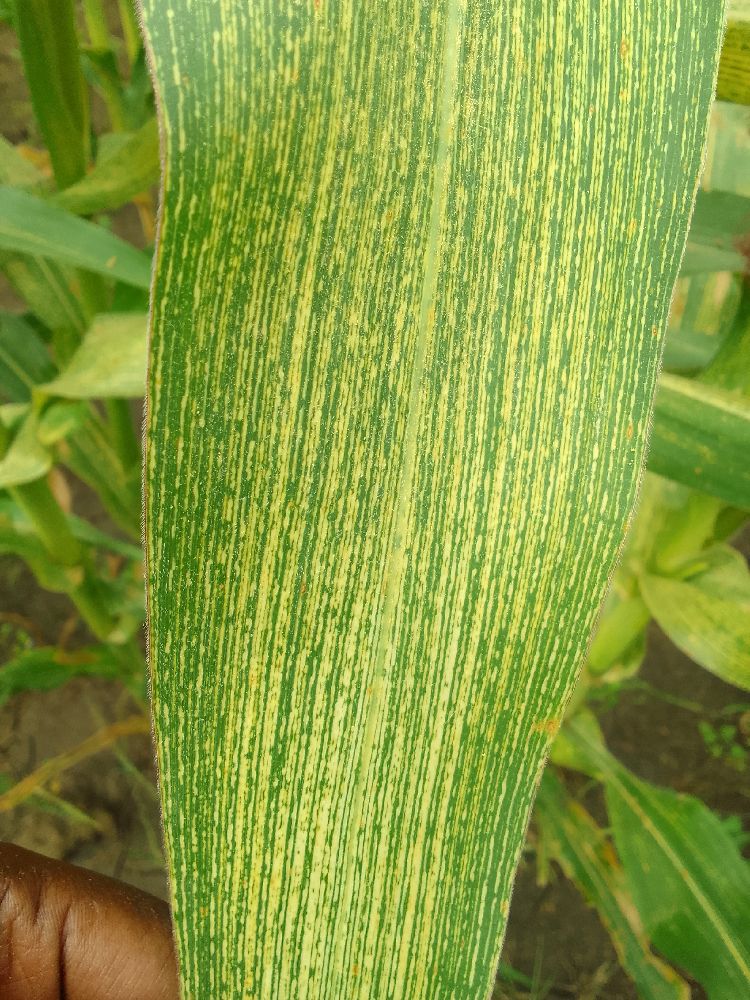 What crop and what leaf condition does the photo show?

maize, maize streak virus
